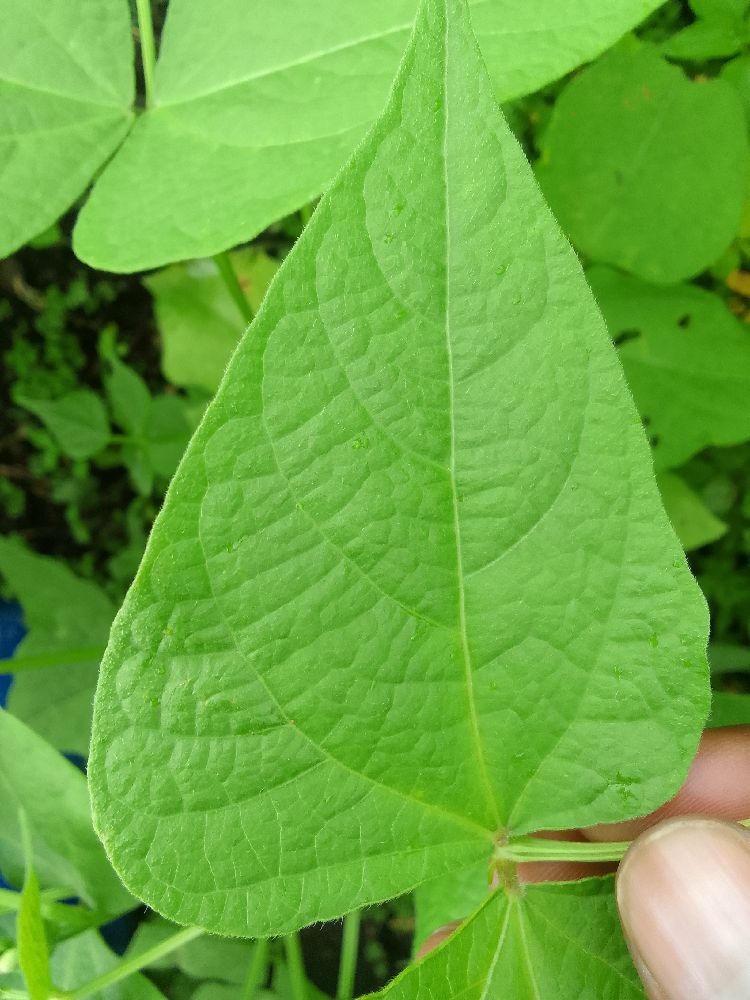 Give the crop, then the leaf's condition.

common bean, healthy
